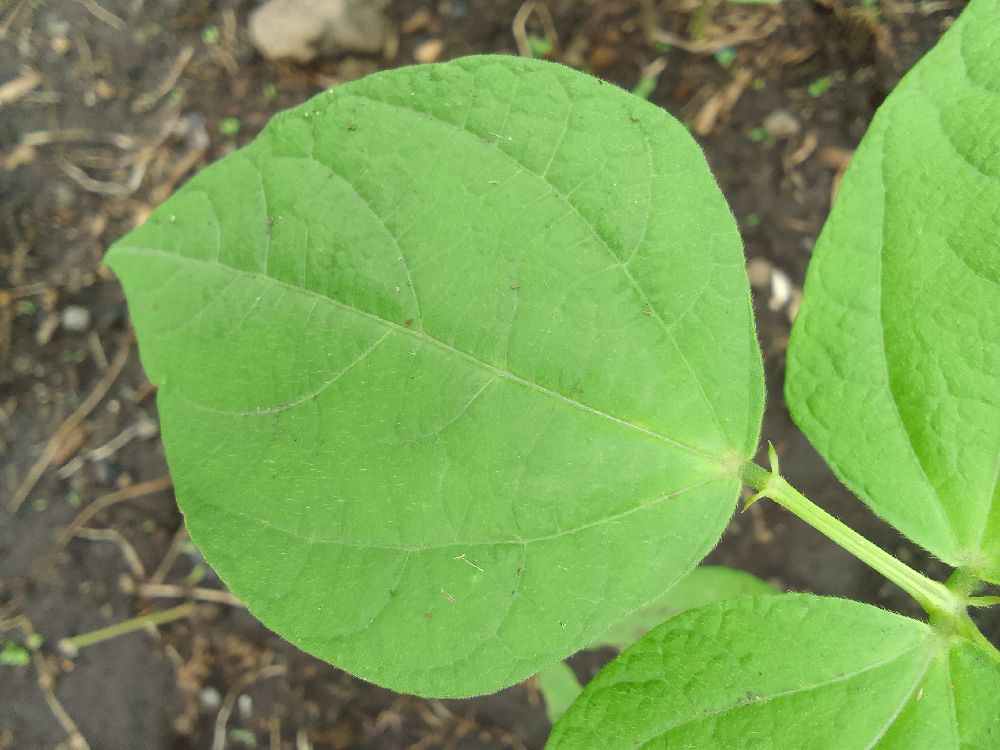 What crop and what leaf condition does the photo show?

common bean, healthy
